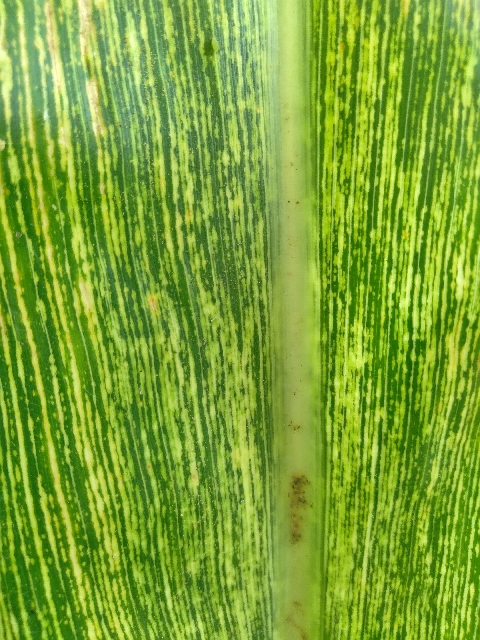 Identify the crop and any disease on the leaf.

maize, maize streak virus
